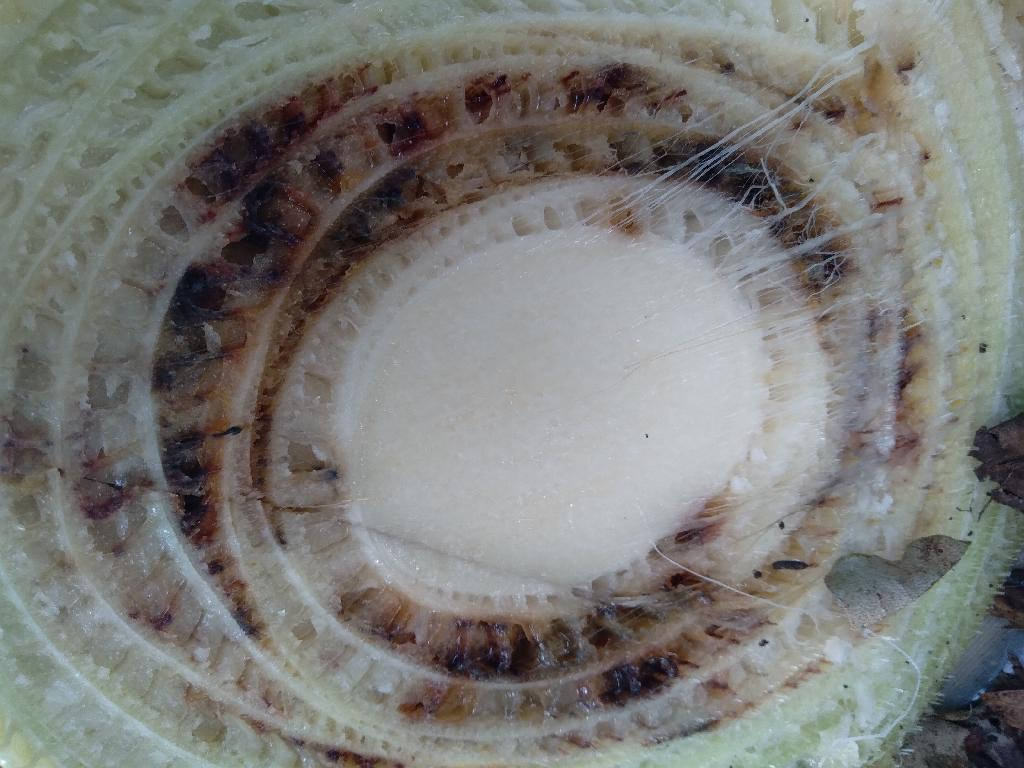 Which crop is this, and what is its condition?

banana, fusarium wilt race 1
